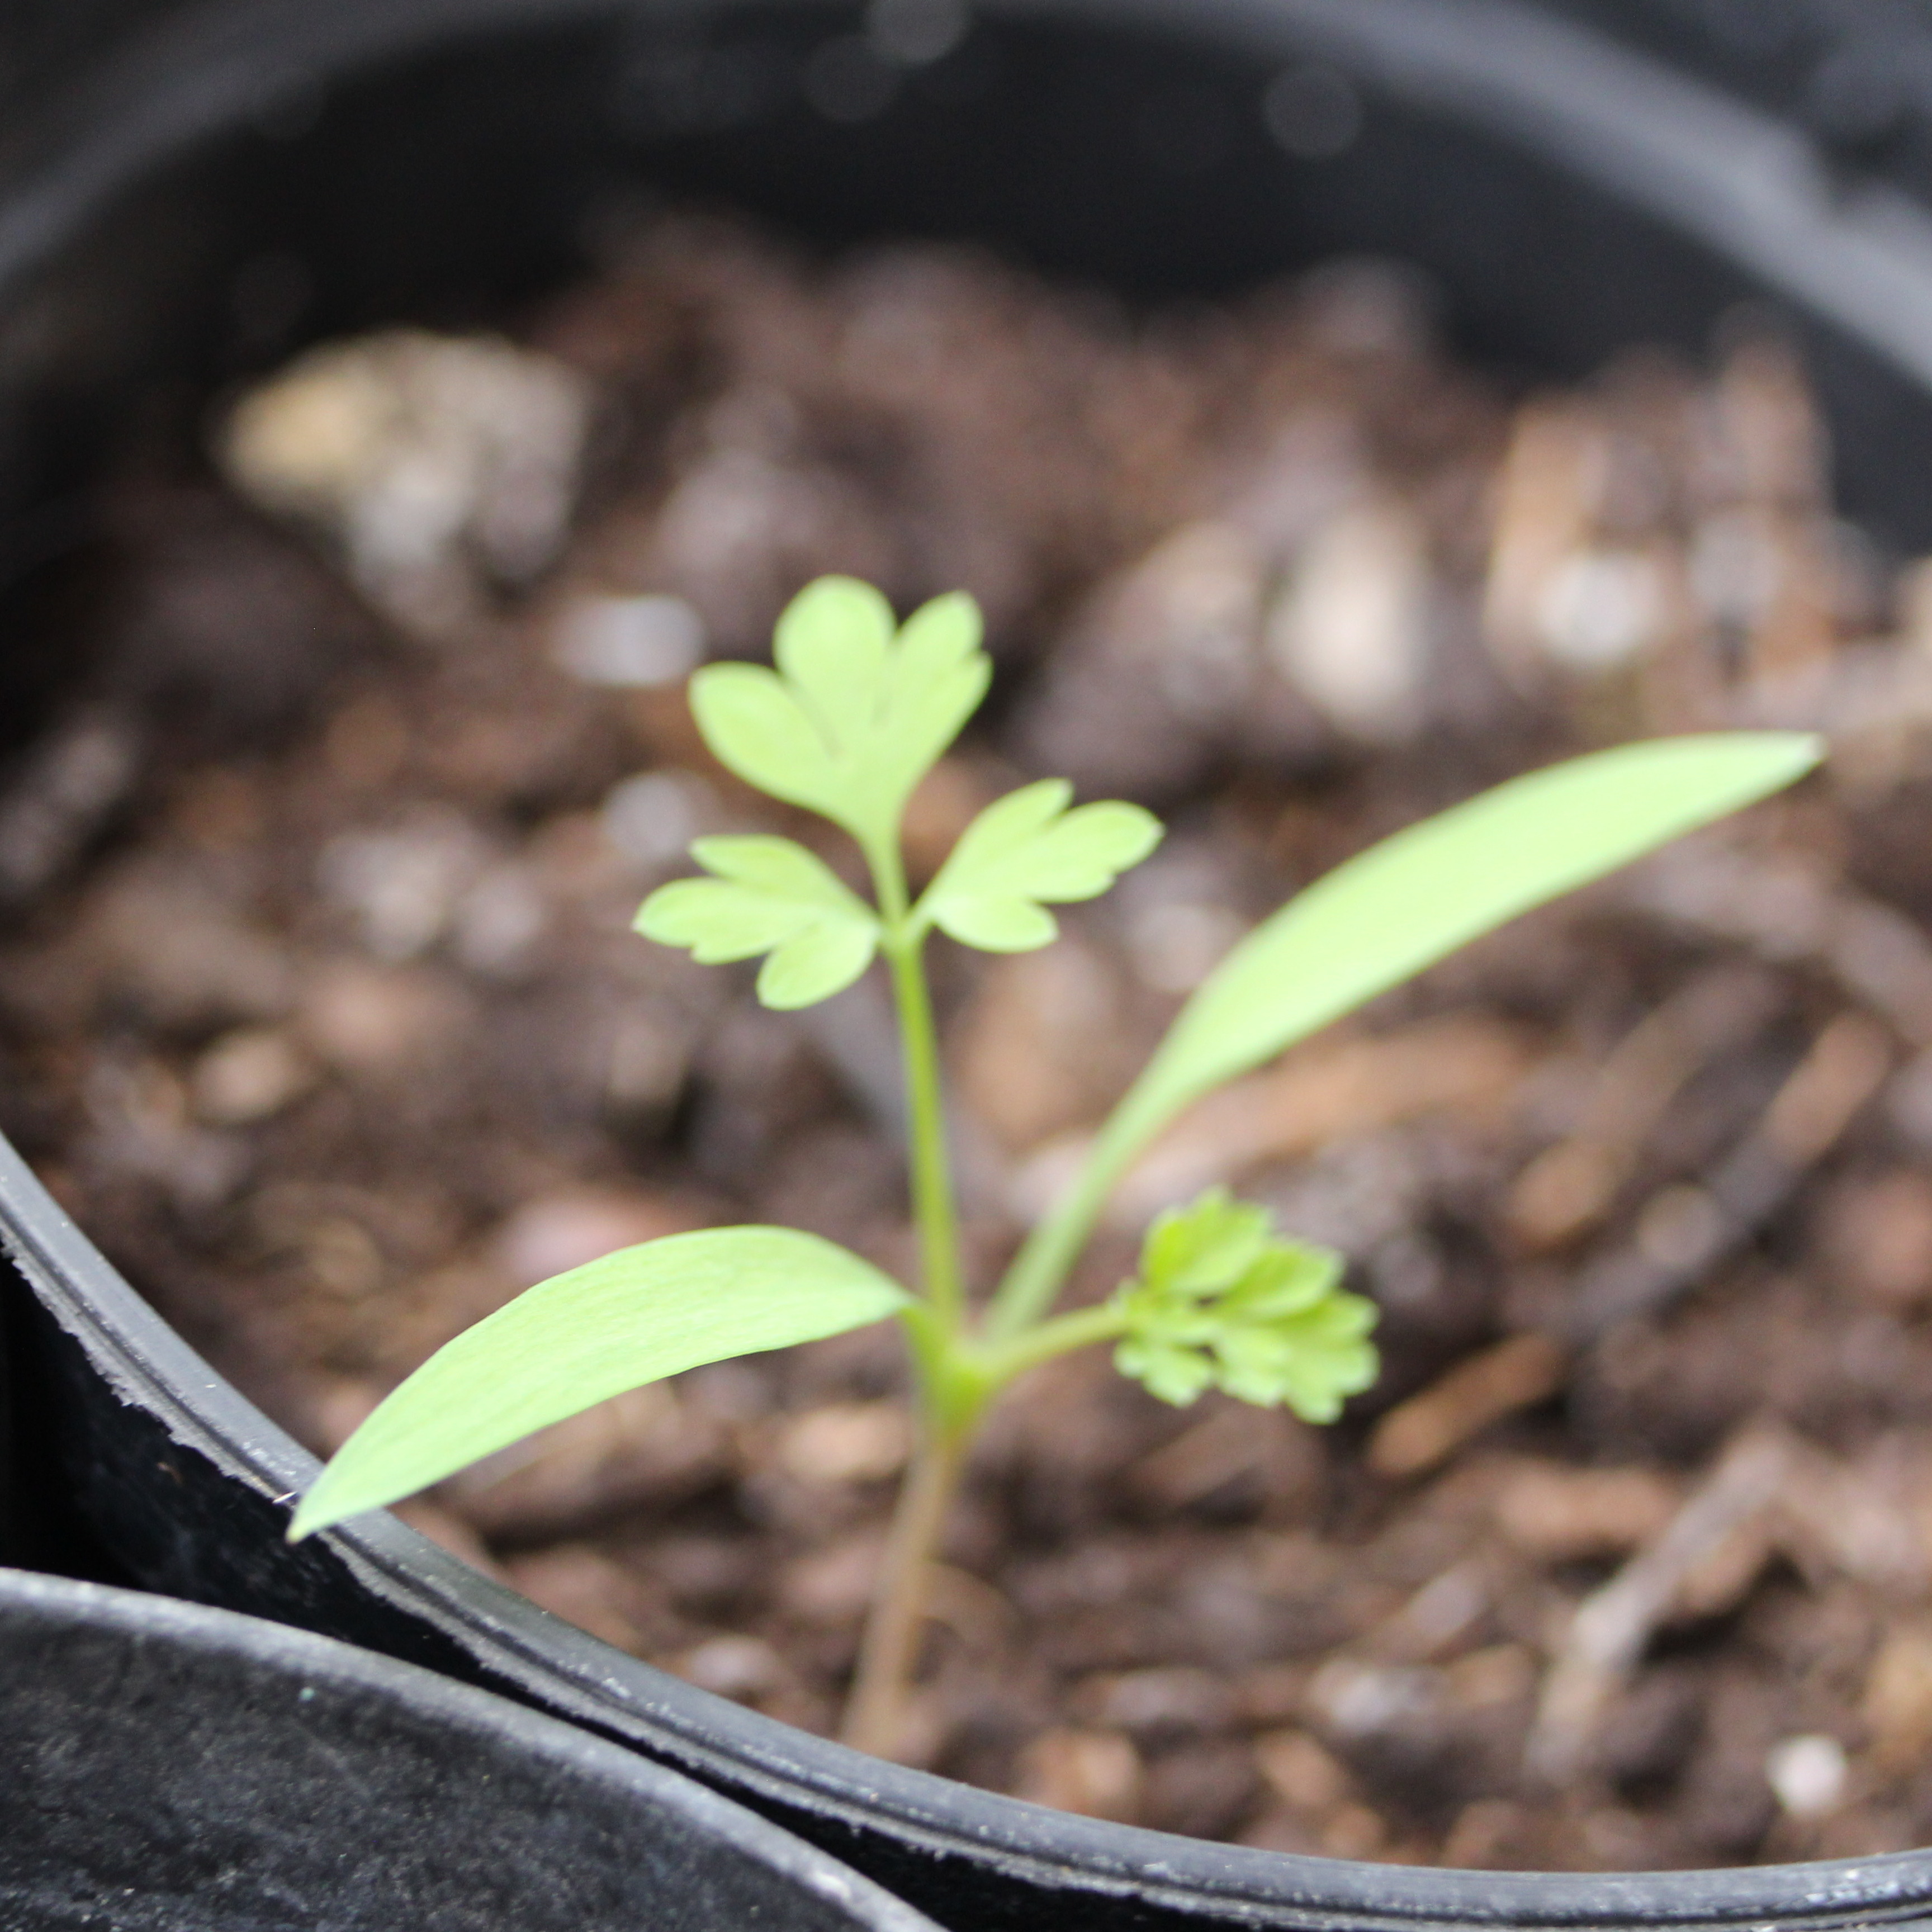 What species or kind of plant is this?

Fumaria officinalis
